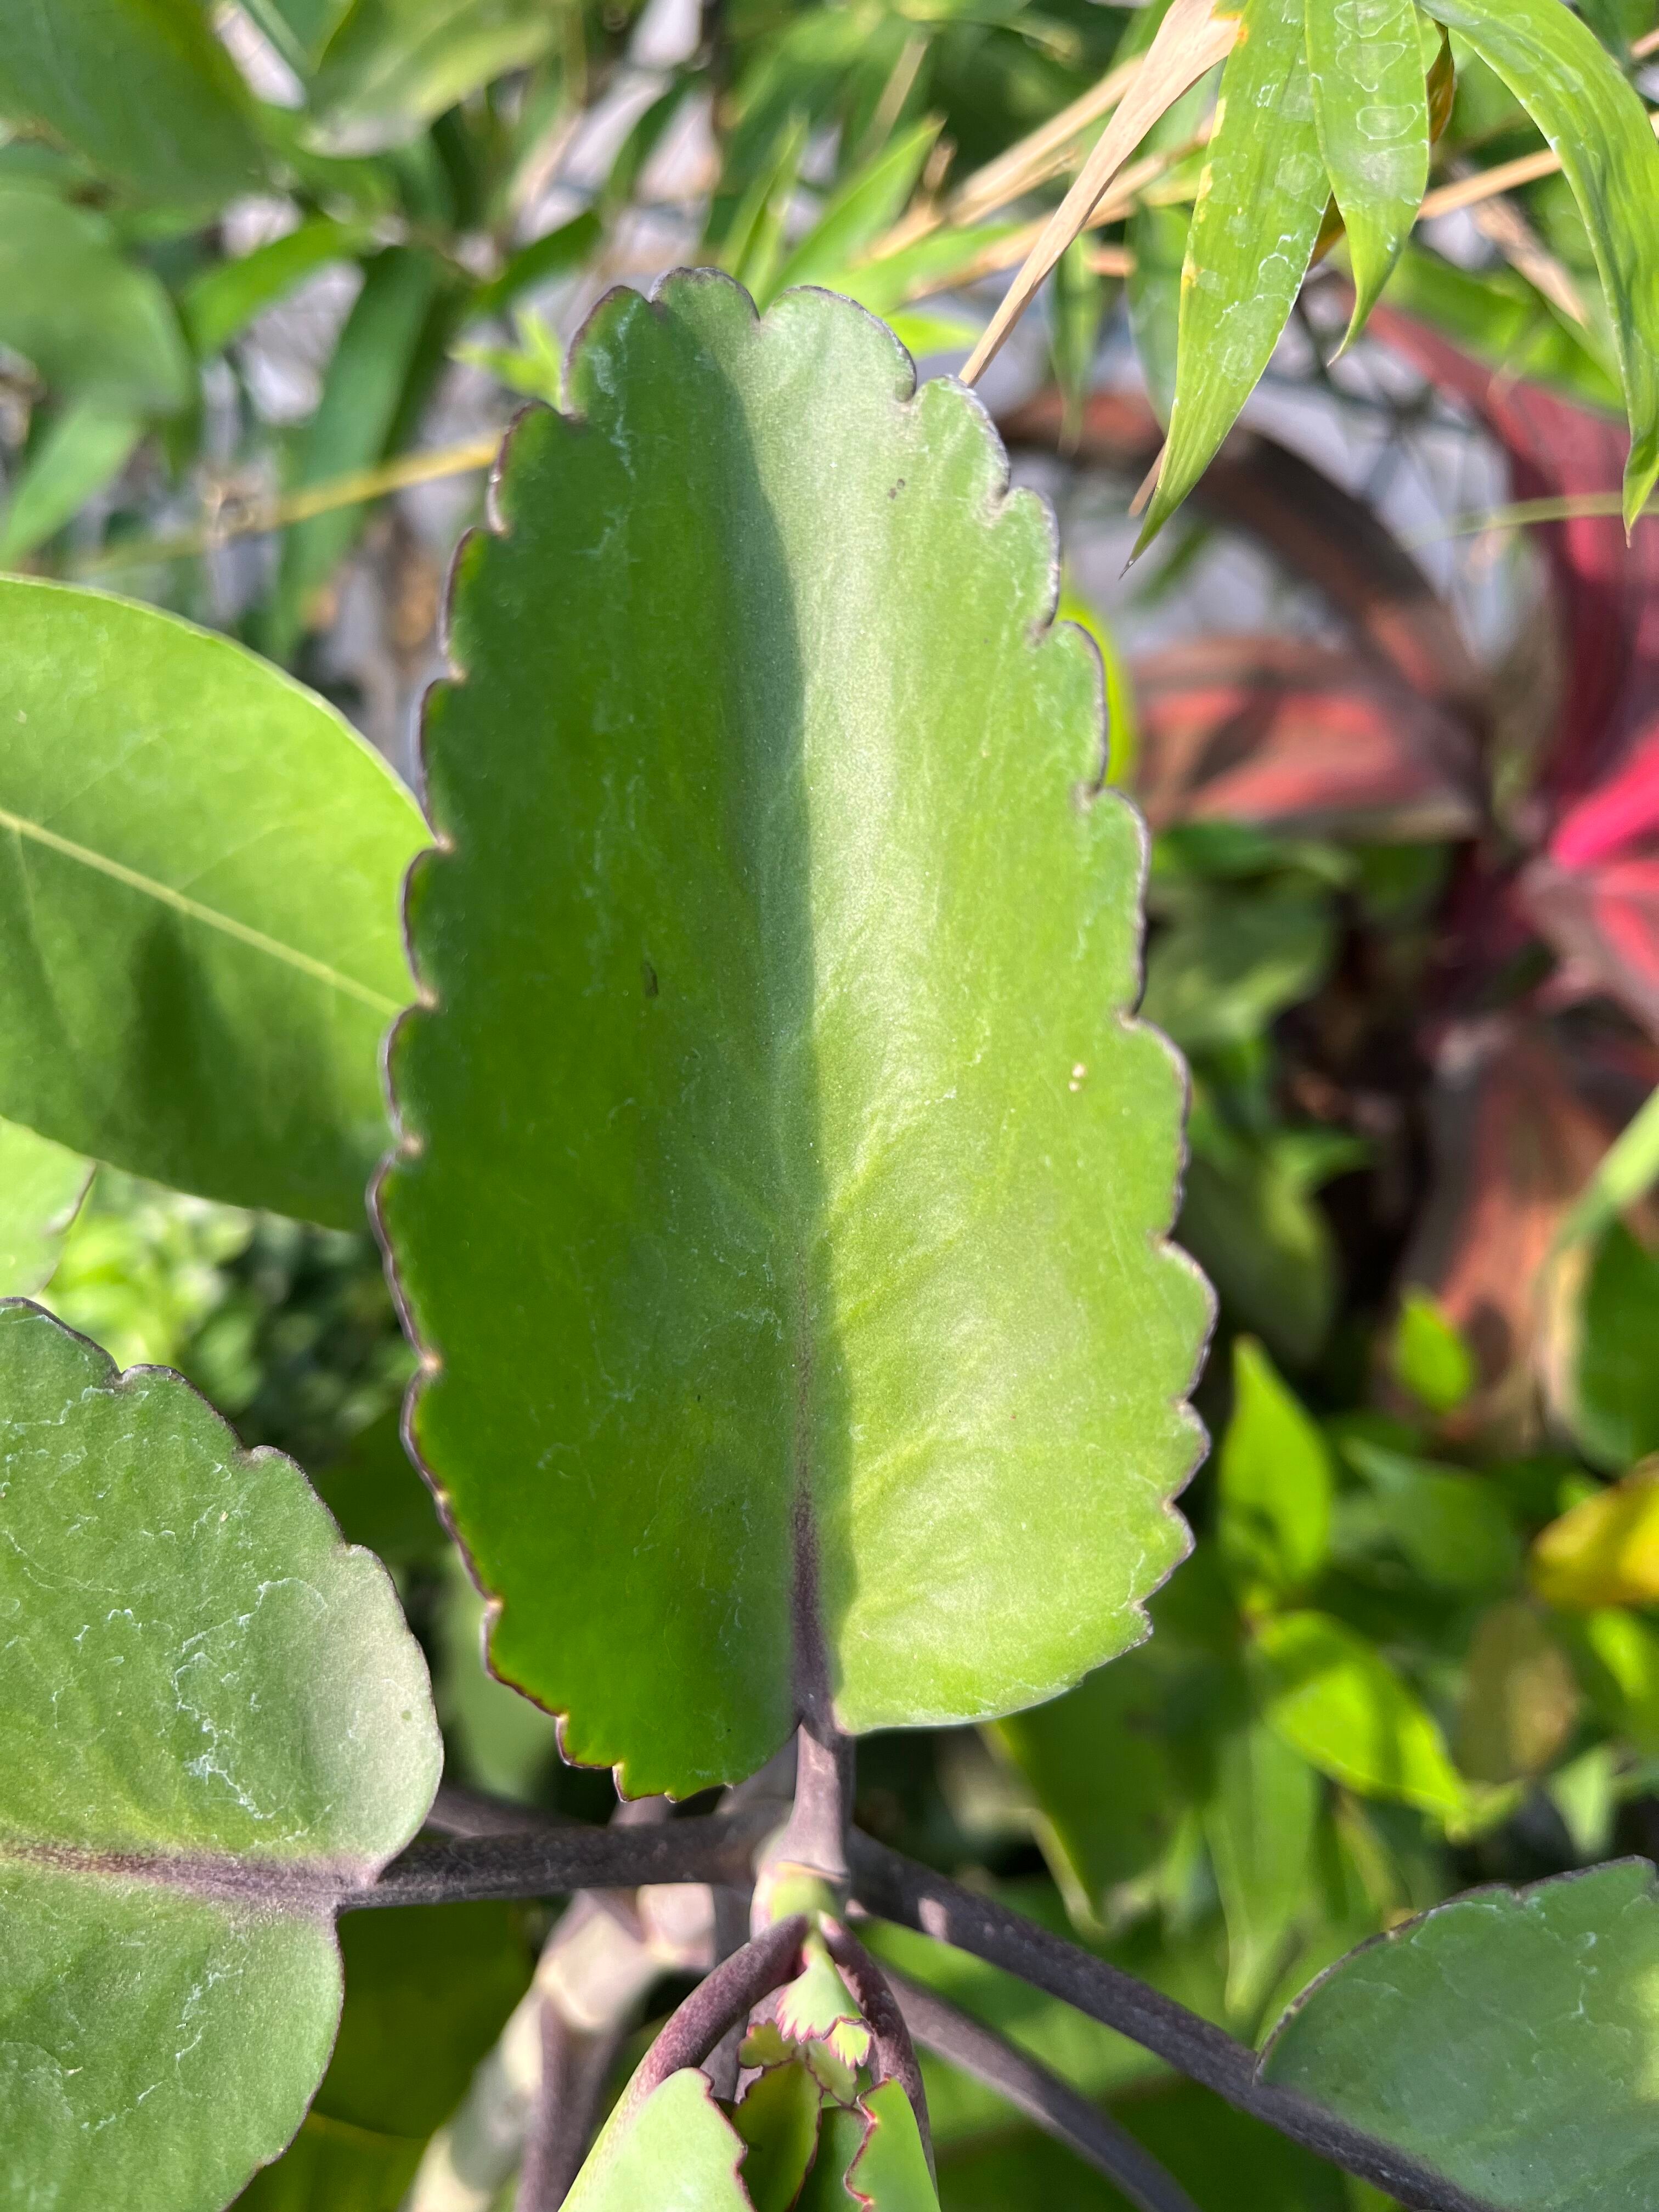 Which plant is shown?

pathorkuci
